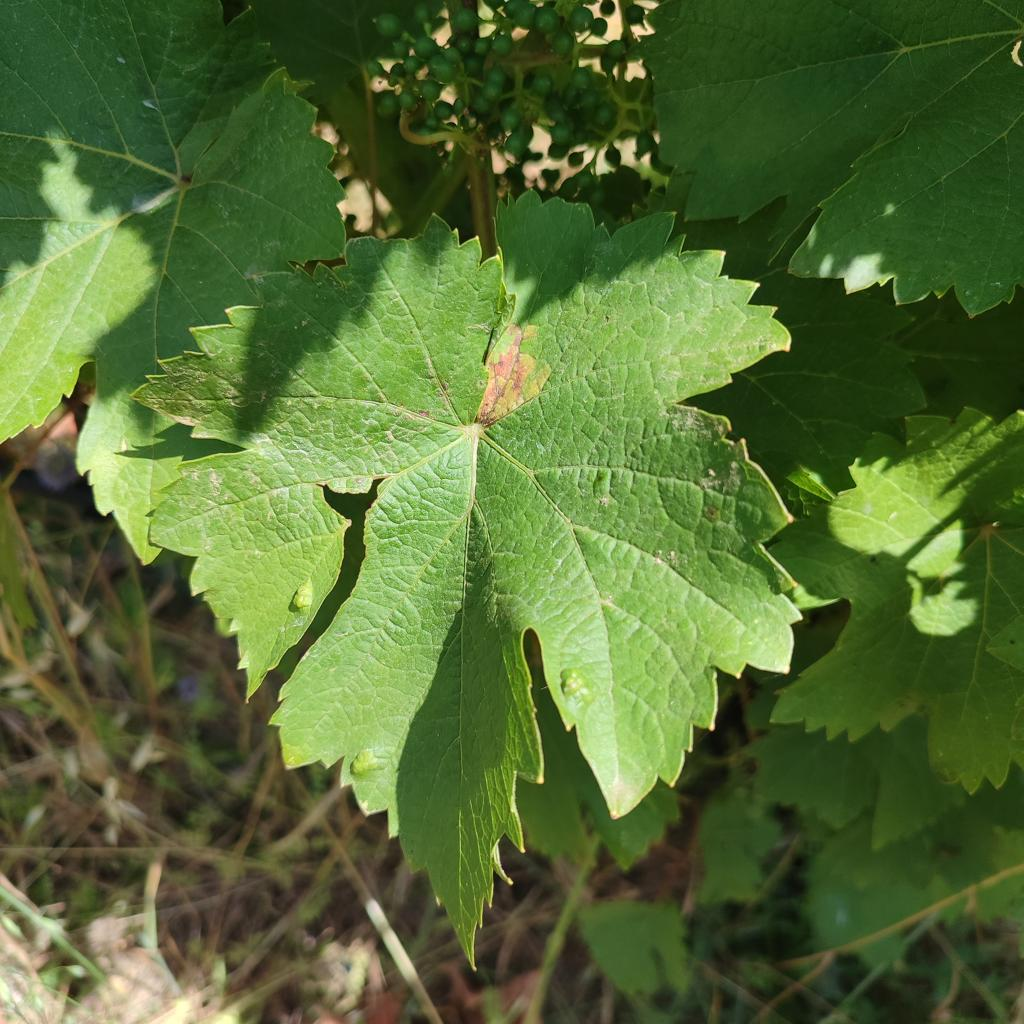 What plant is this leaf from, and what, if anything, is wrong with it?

grapevine, downy mildew
